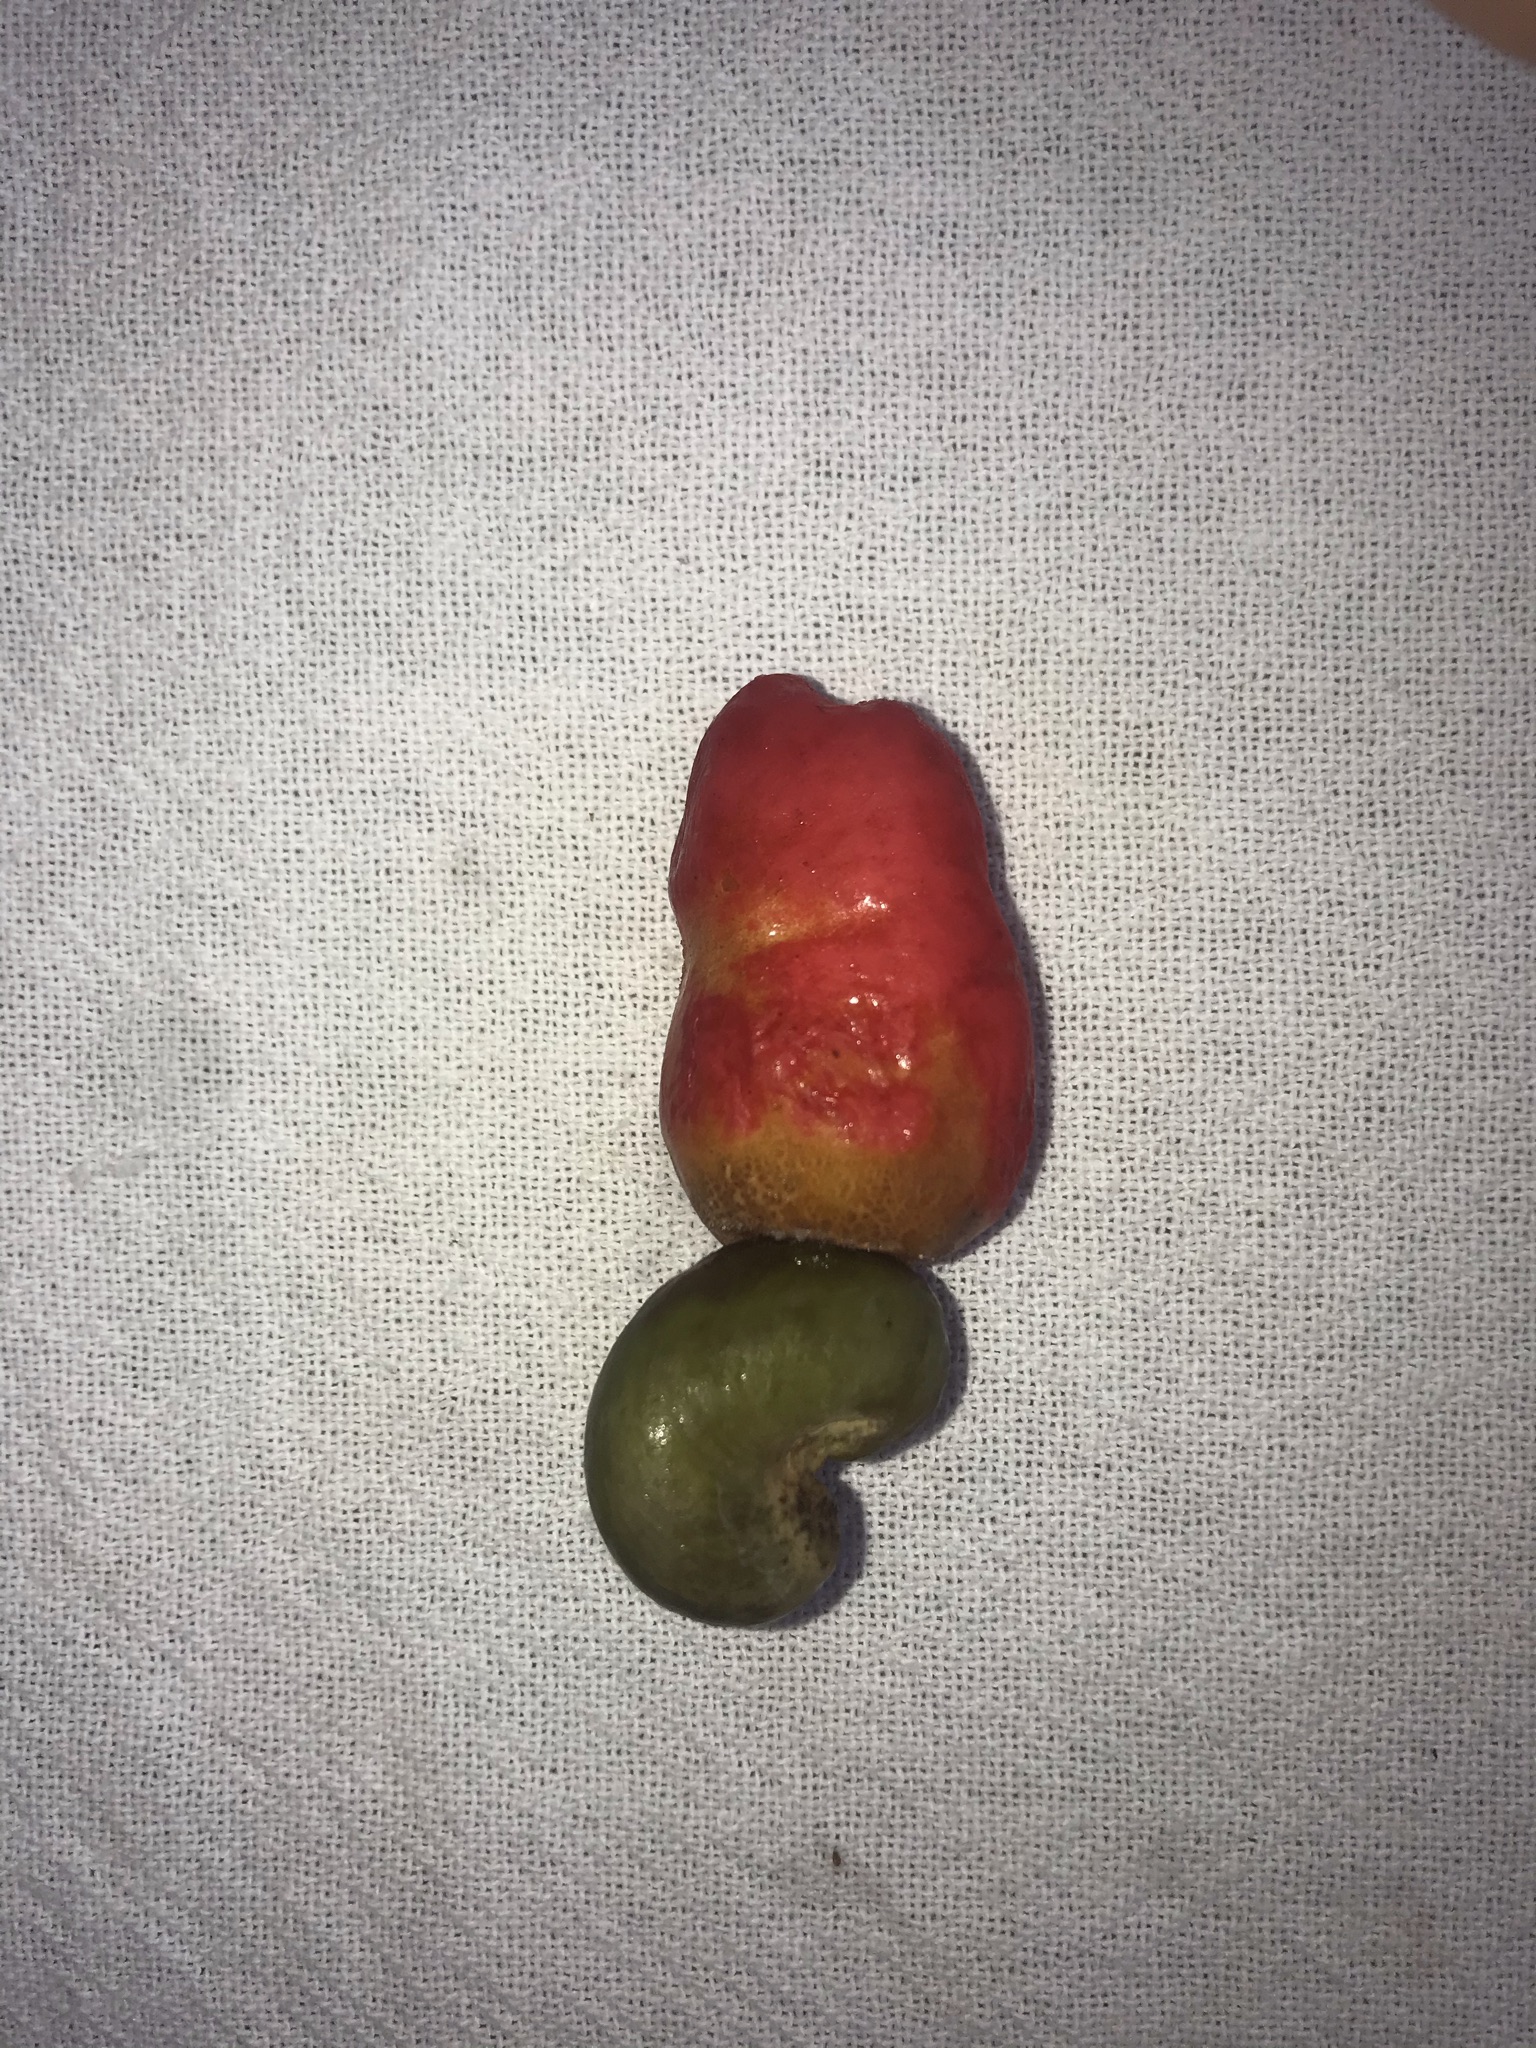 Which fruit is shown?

caju vermelho
